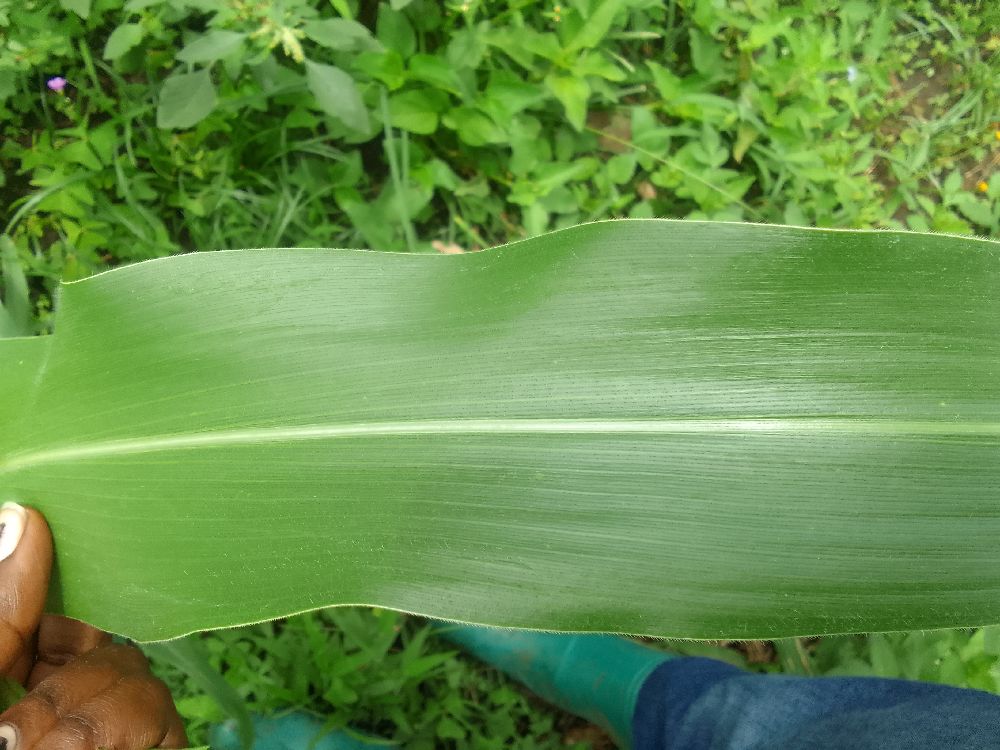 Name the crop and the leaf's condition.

maize, healthy
